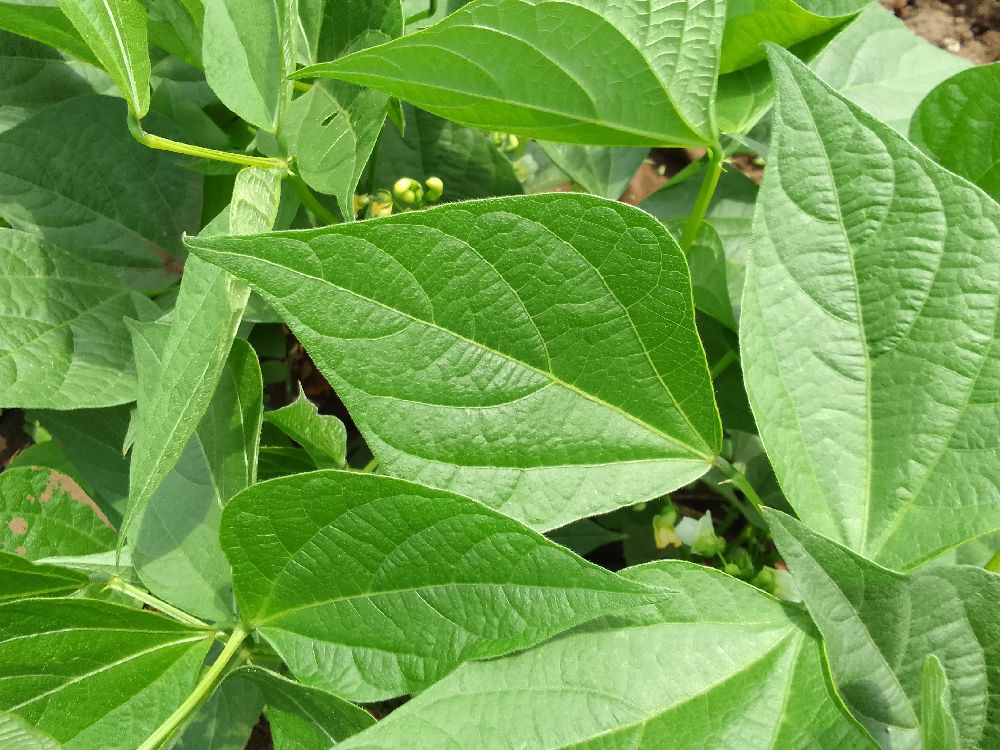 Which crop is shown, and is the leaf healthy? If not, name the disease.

common bean, healthy
